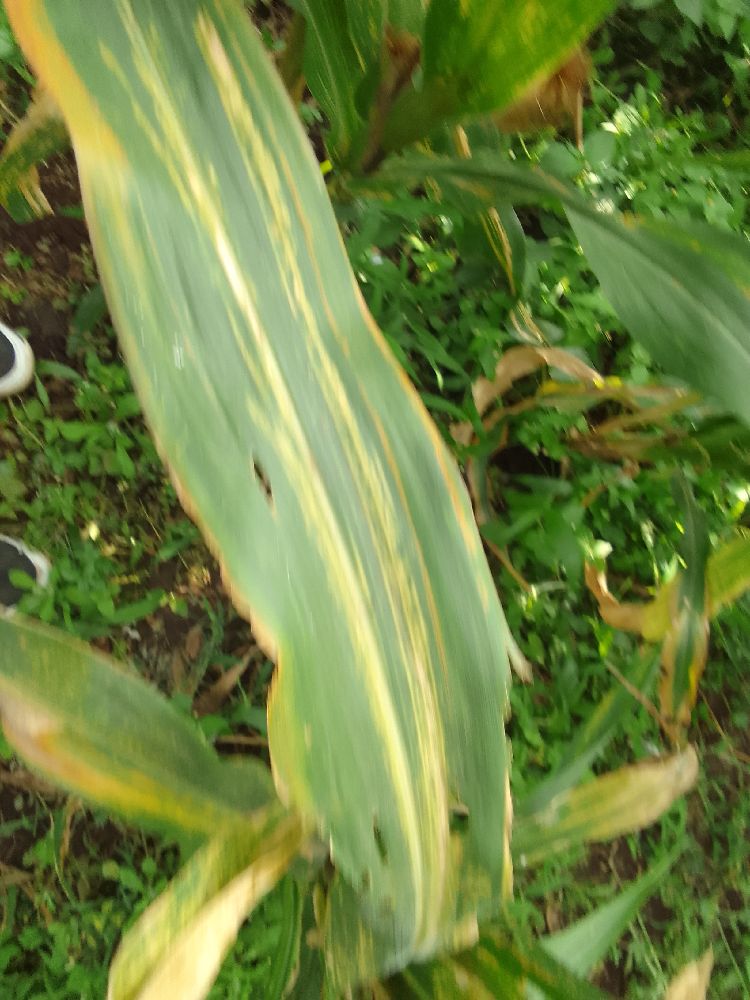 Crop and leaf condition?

maize, maize lethal necrosis
